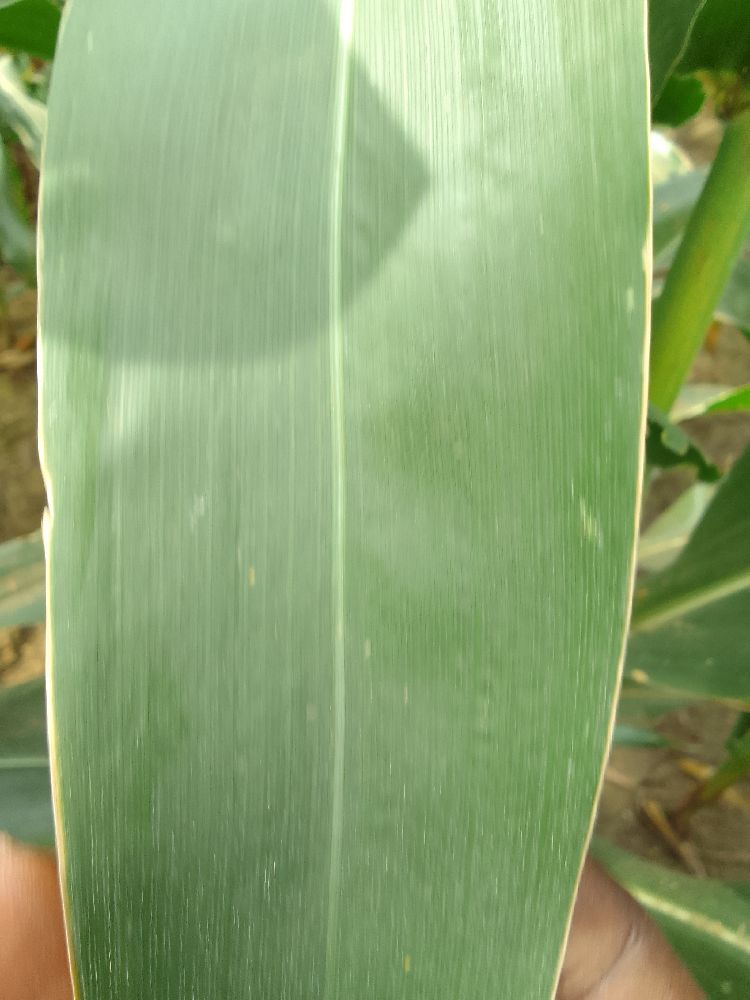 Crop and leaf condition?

maize, healthy
